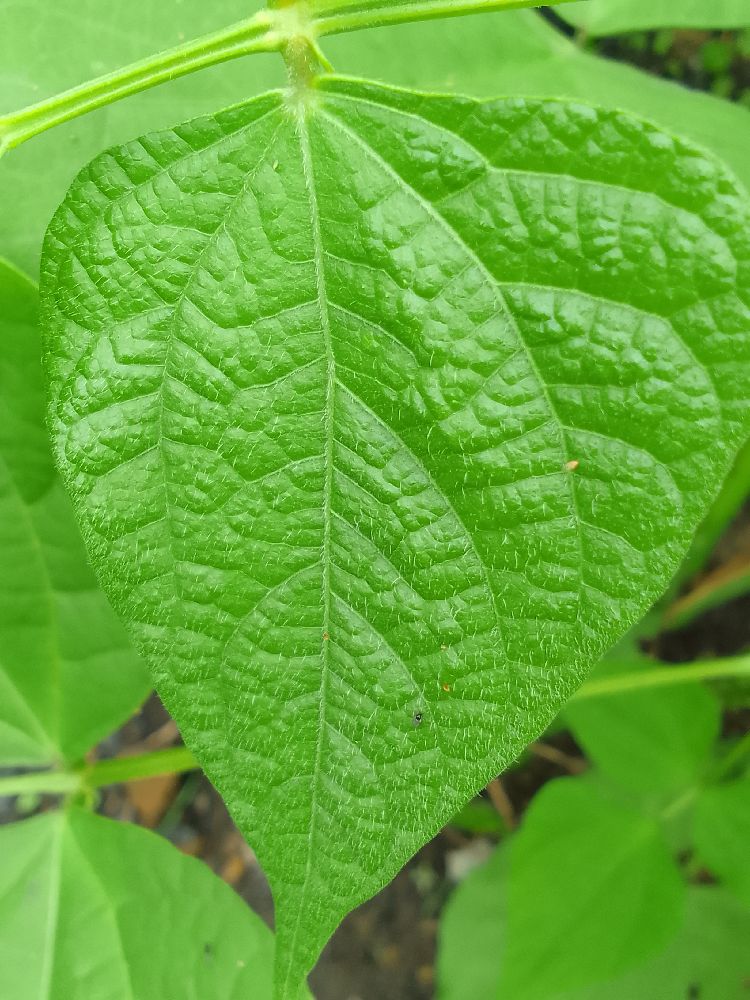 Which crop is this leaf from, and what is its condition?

common bean, healthy
